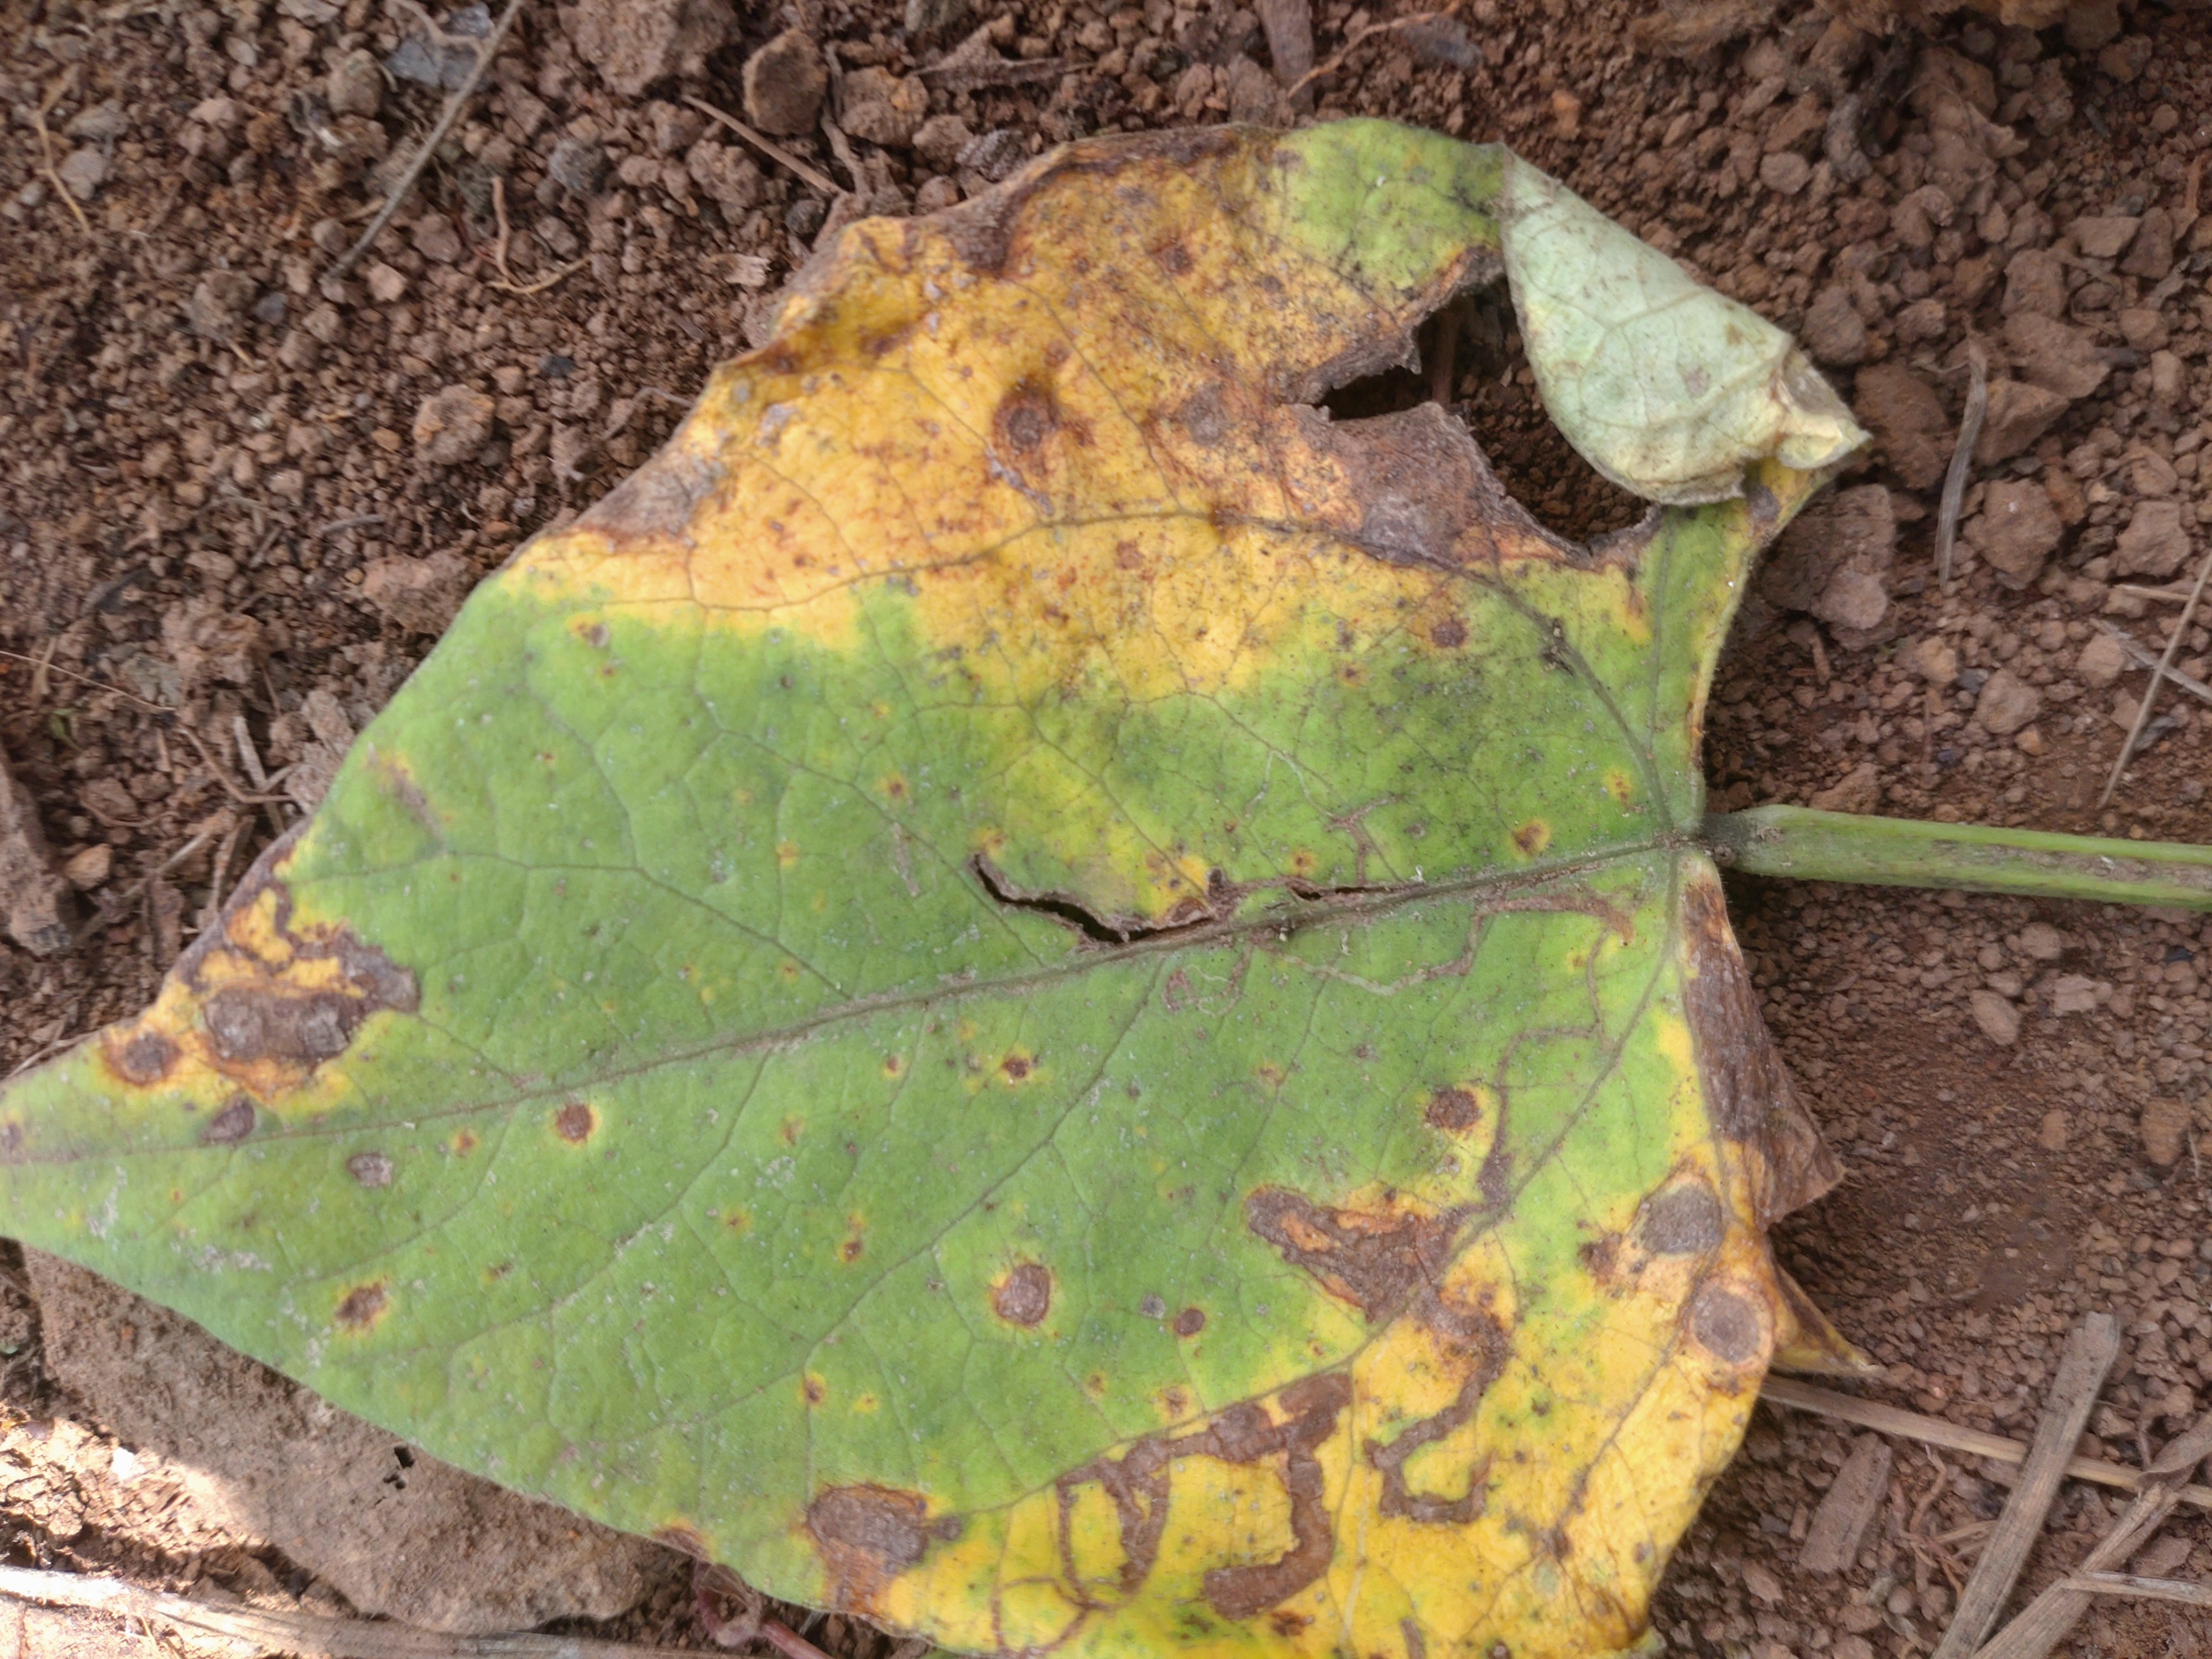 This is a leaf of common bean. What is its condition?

rust
